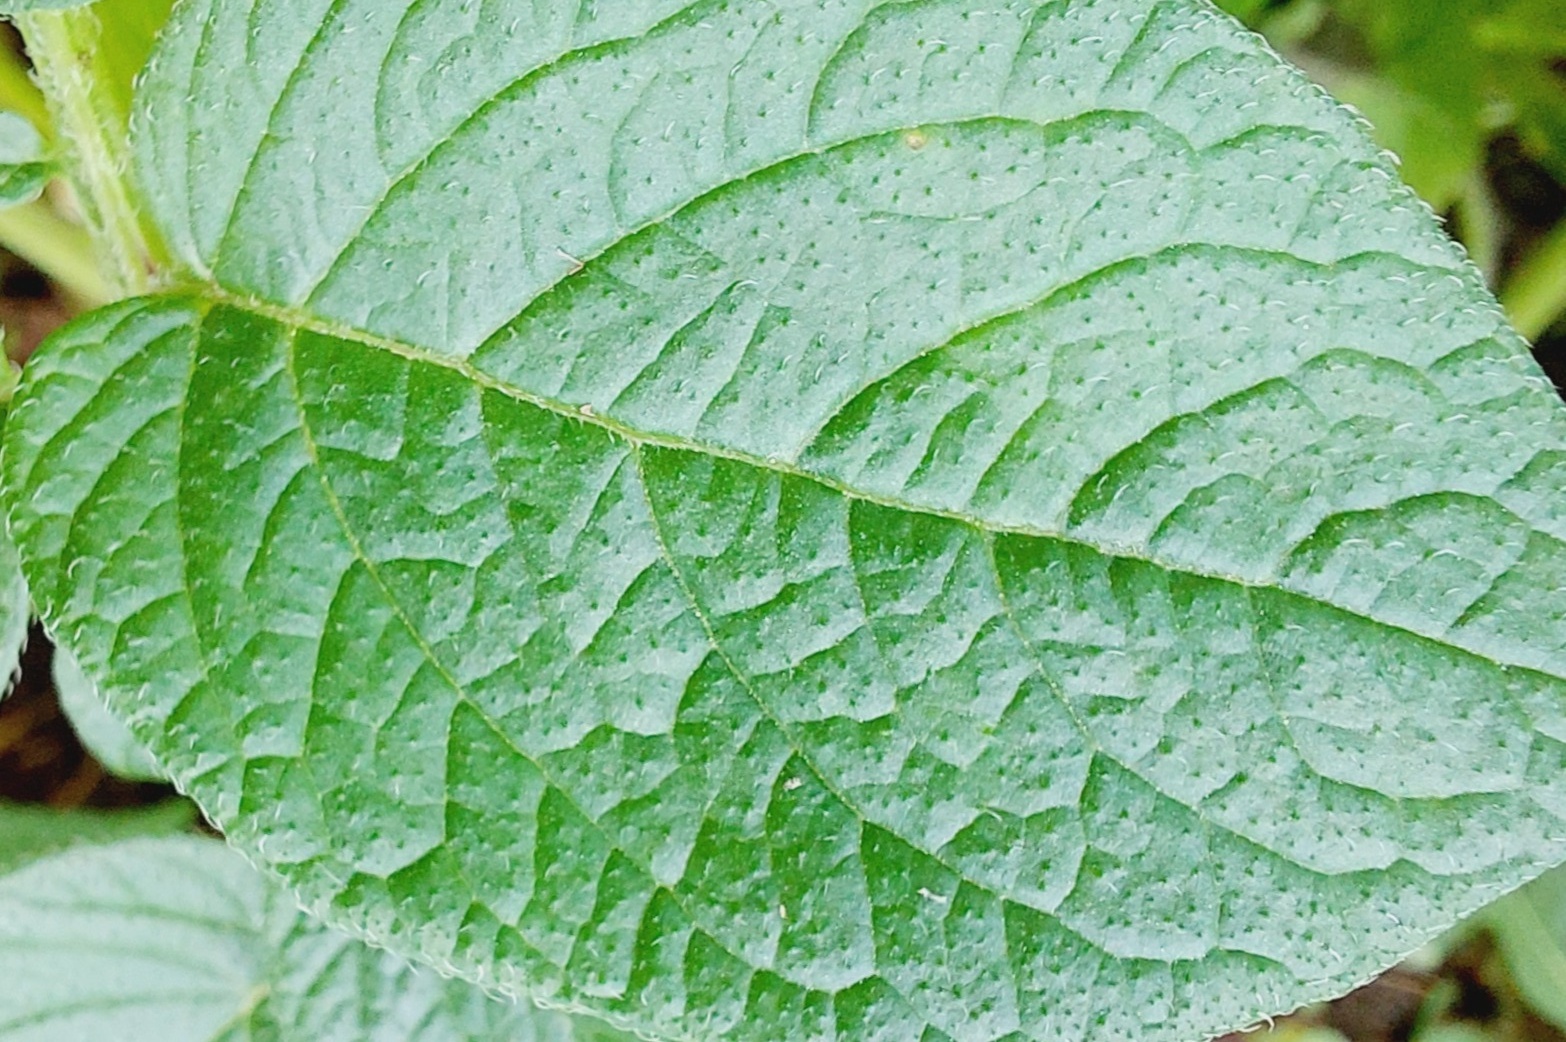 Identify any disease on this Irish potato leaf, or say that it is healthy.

healthy
